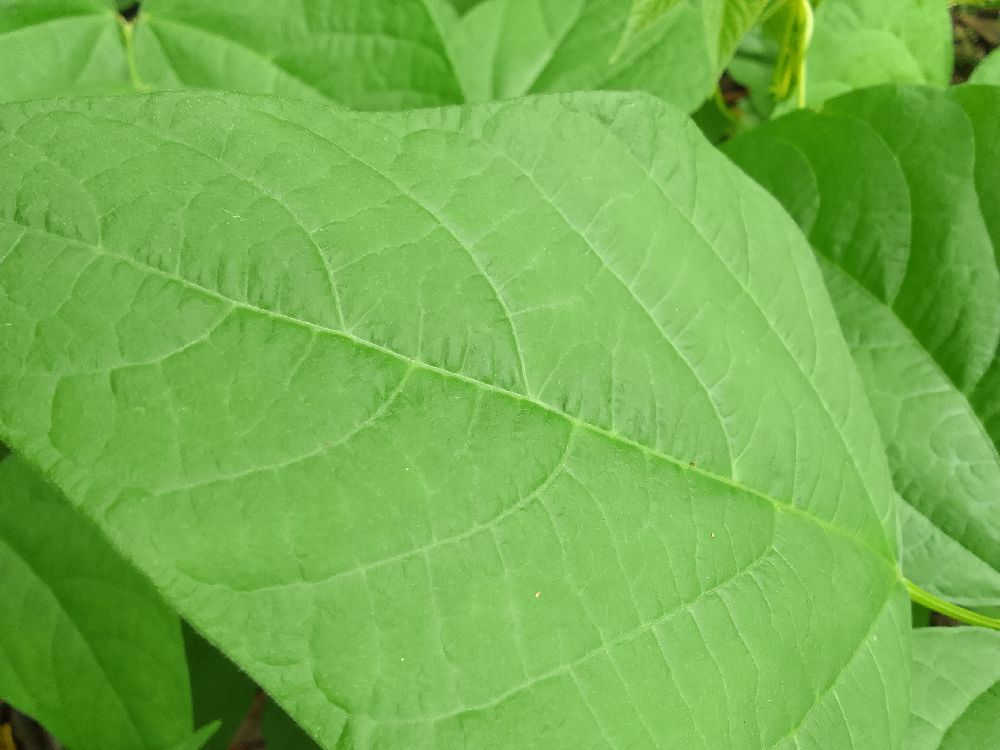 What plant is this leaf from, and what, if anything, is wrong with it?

common bean, healthy
